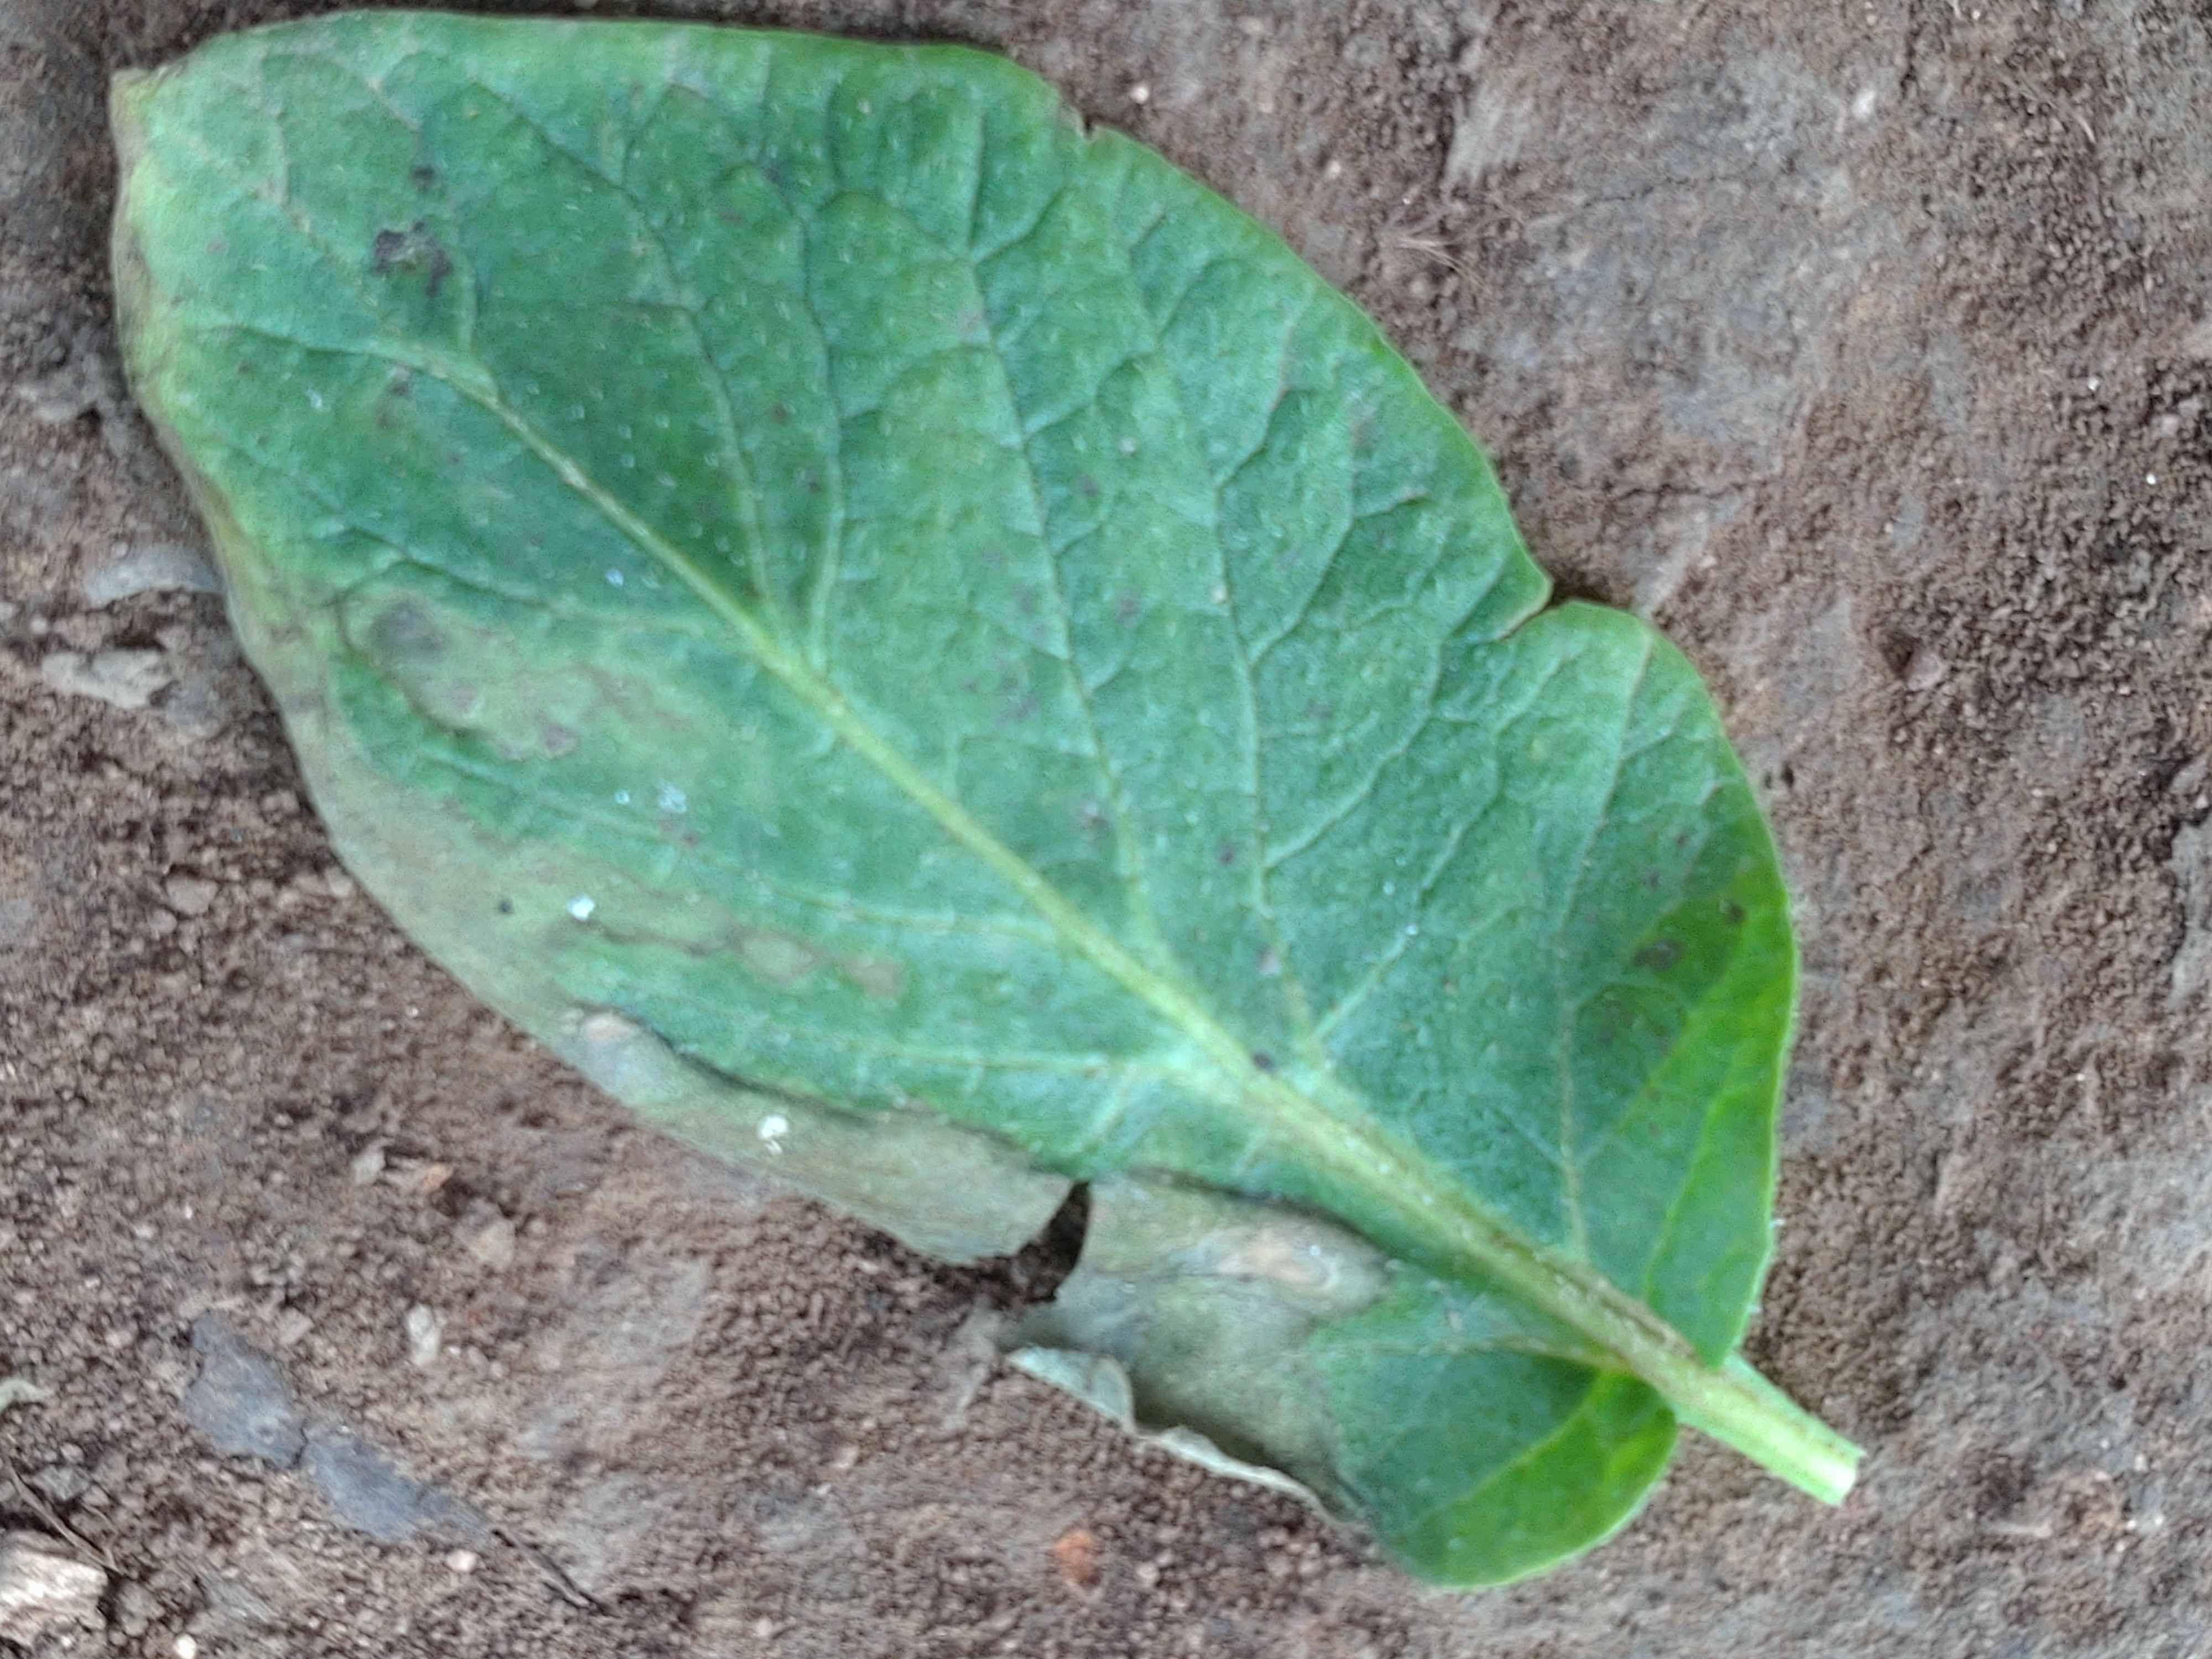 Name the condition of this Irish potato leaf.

early blight
